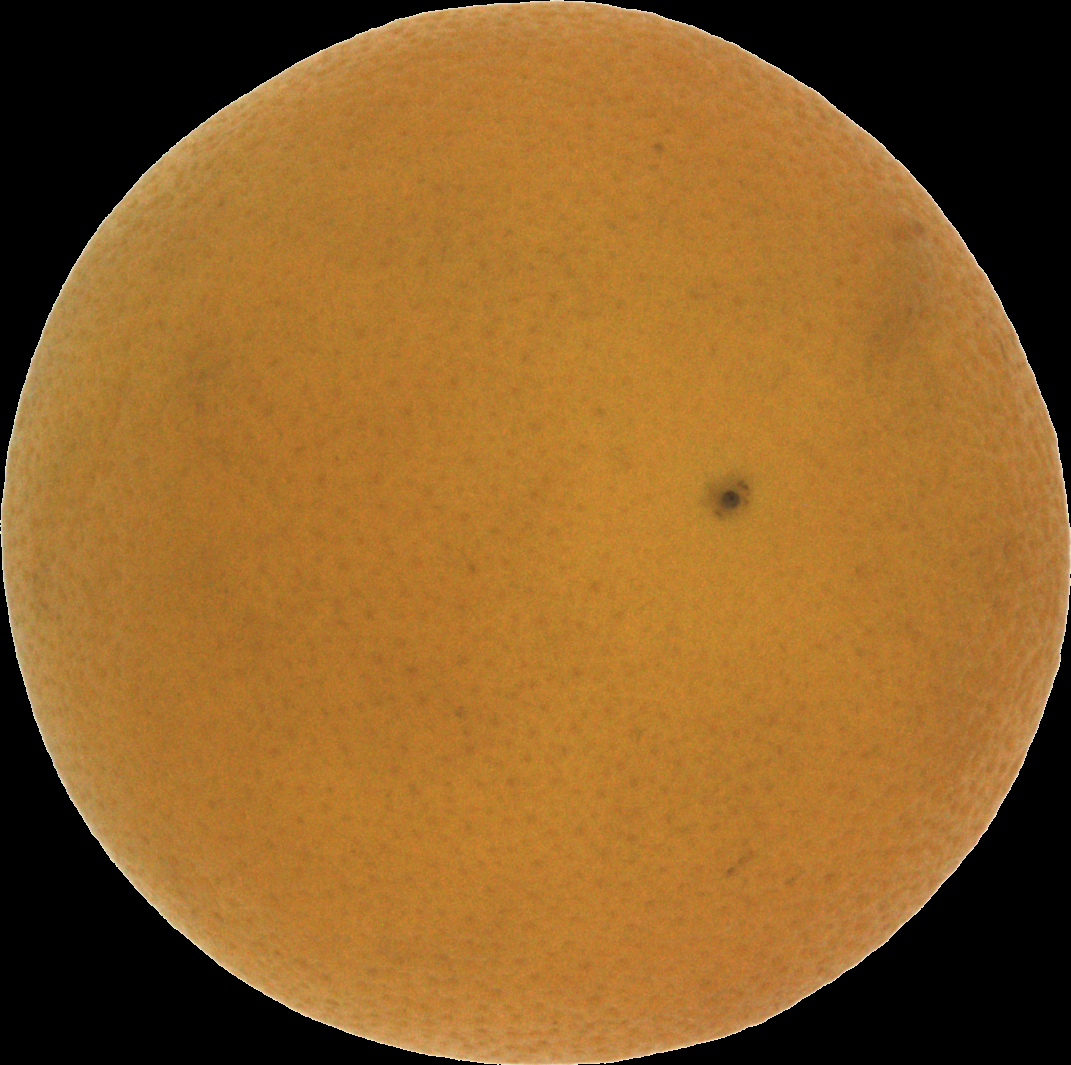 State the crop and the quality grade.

orange, bad
